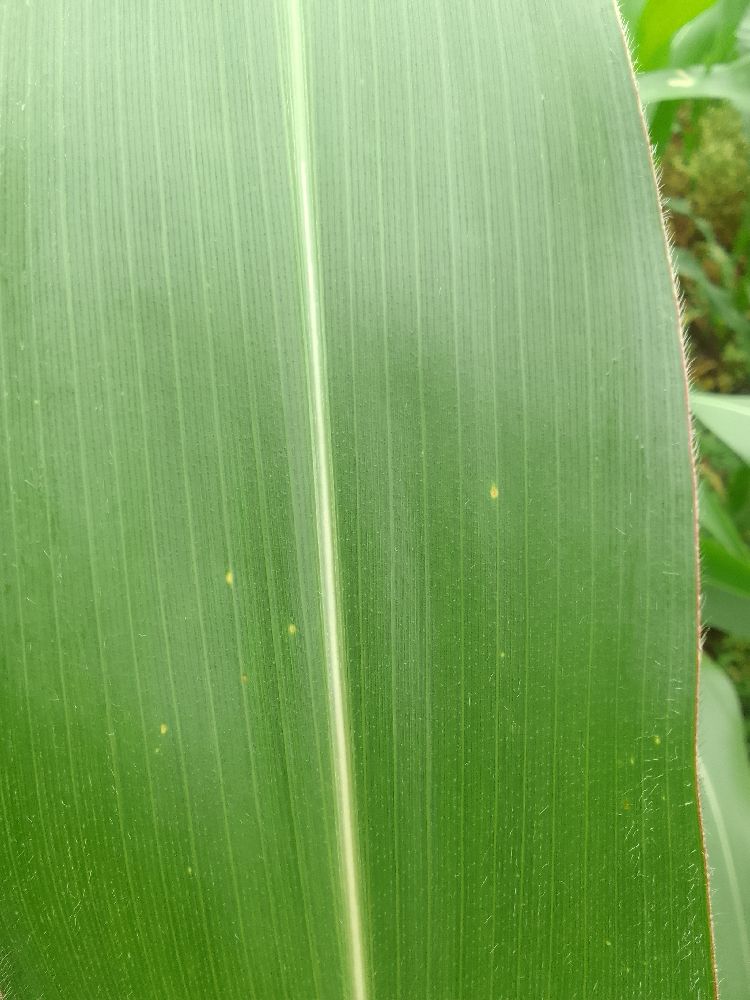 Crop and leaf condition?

maize, healthy
